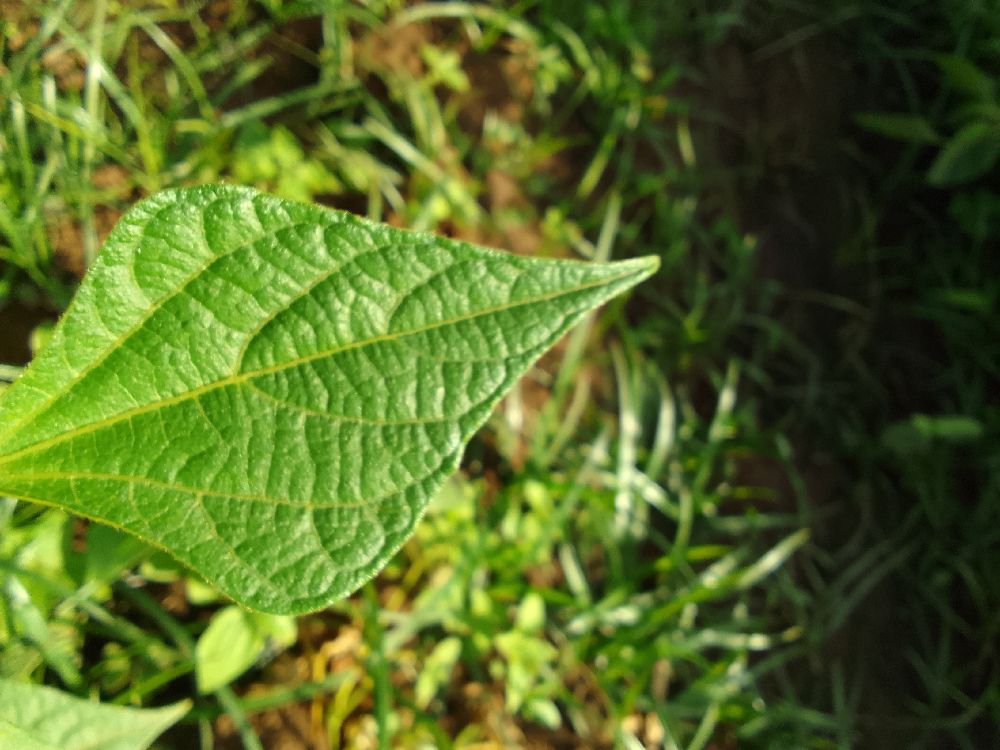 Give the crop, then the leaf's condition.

common bean, healthy
